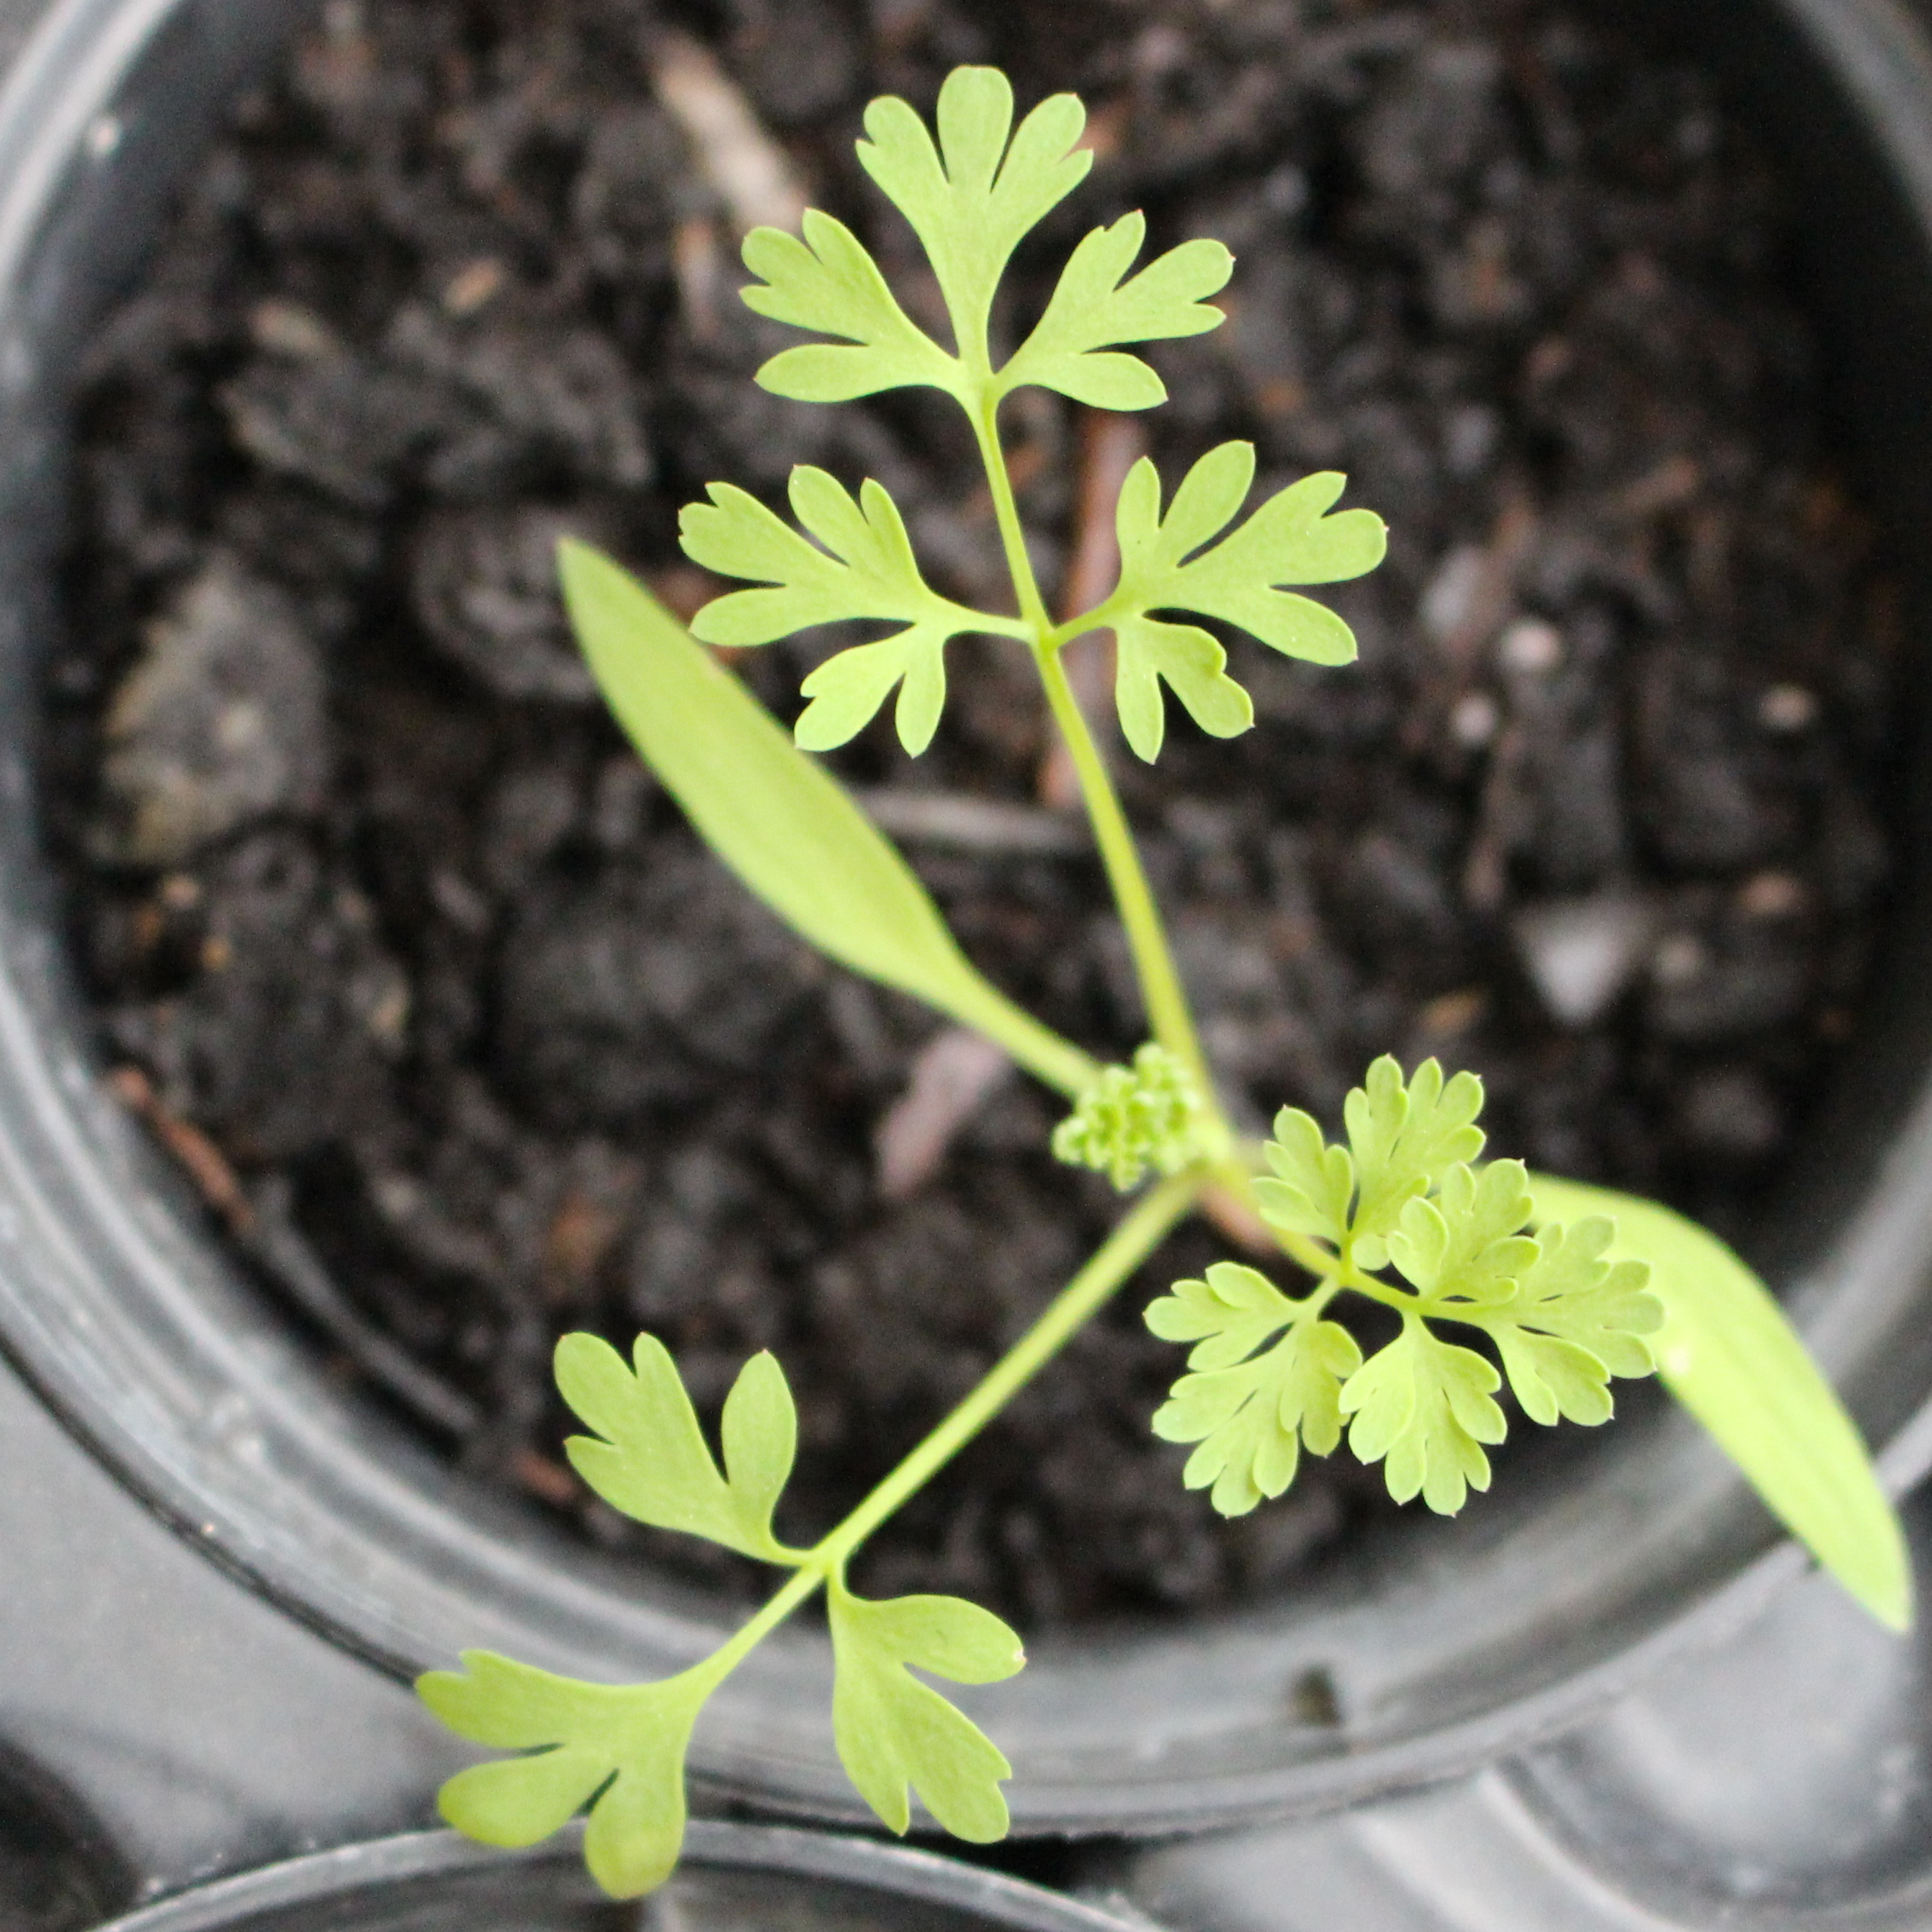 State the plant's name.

Fumaria officinalis
